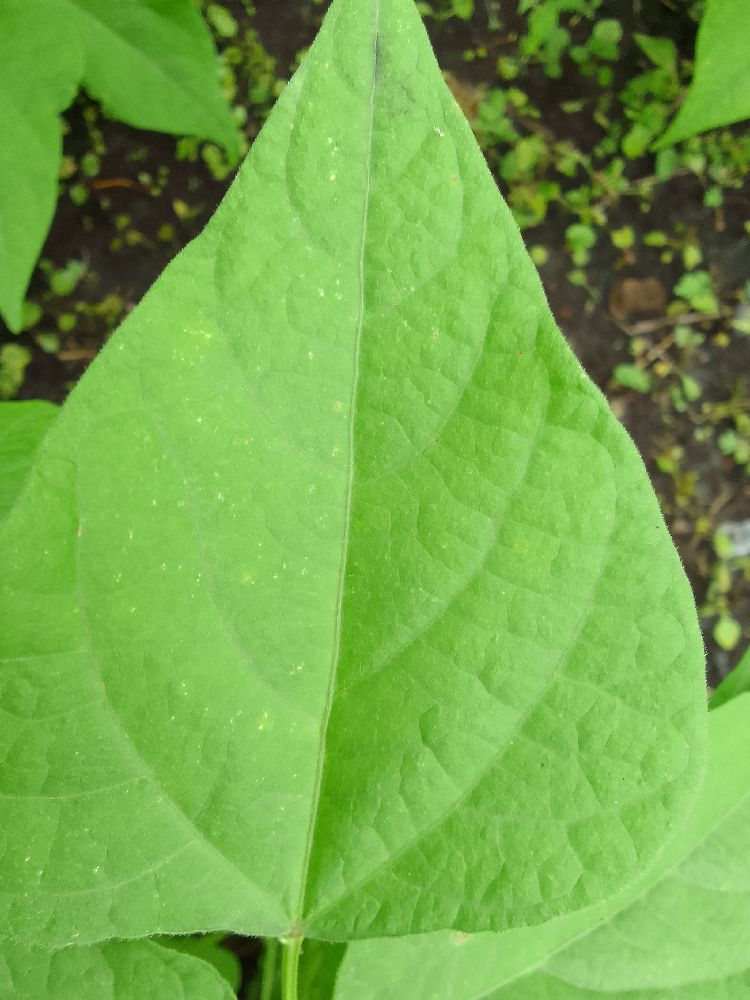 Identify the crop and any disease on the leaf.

common bean, healthy
